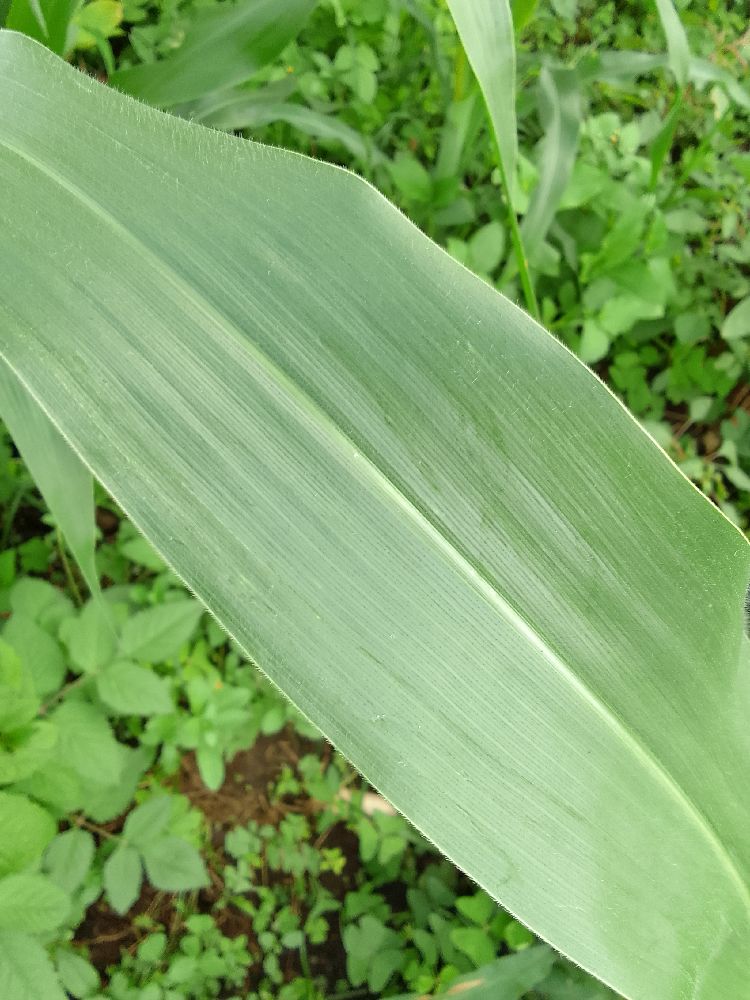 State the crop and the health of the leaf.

maize, healthy
